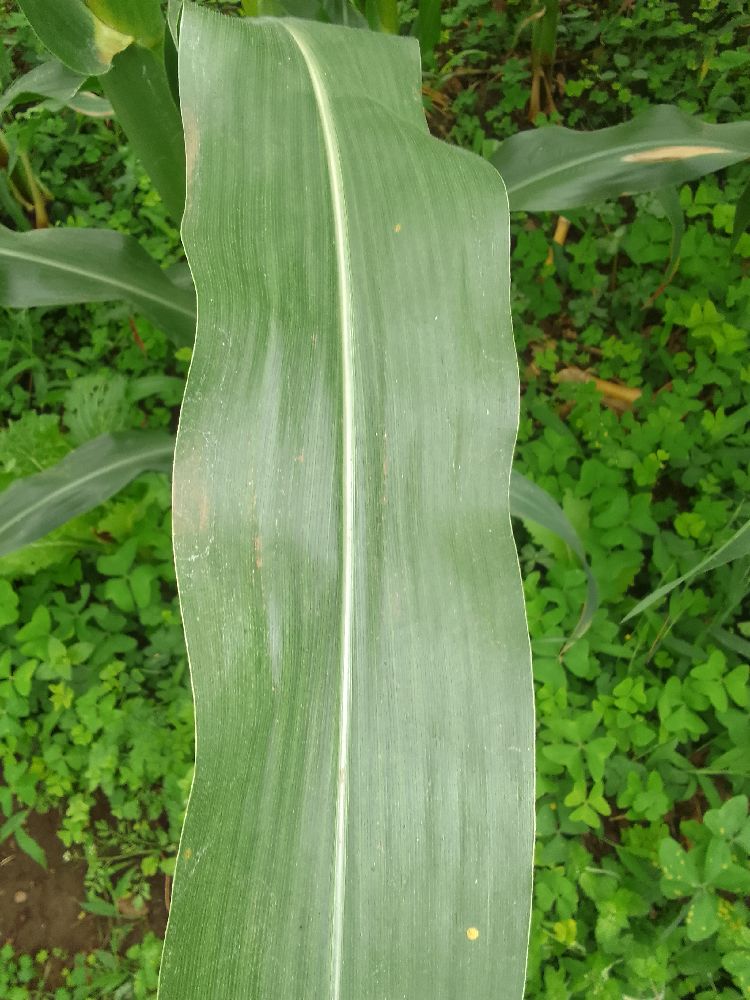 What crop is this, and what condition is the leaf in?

maize, healthy
